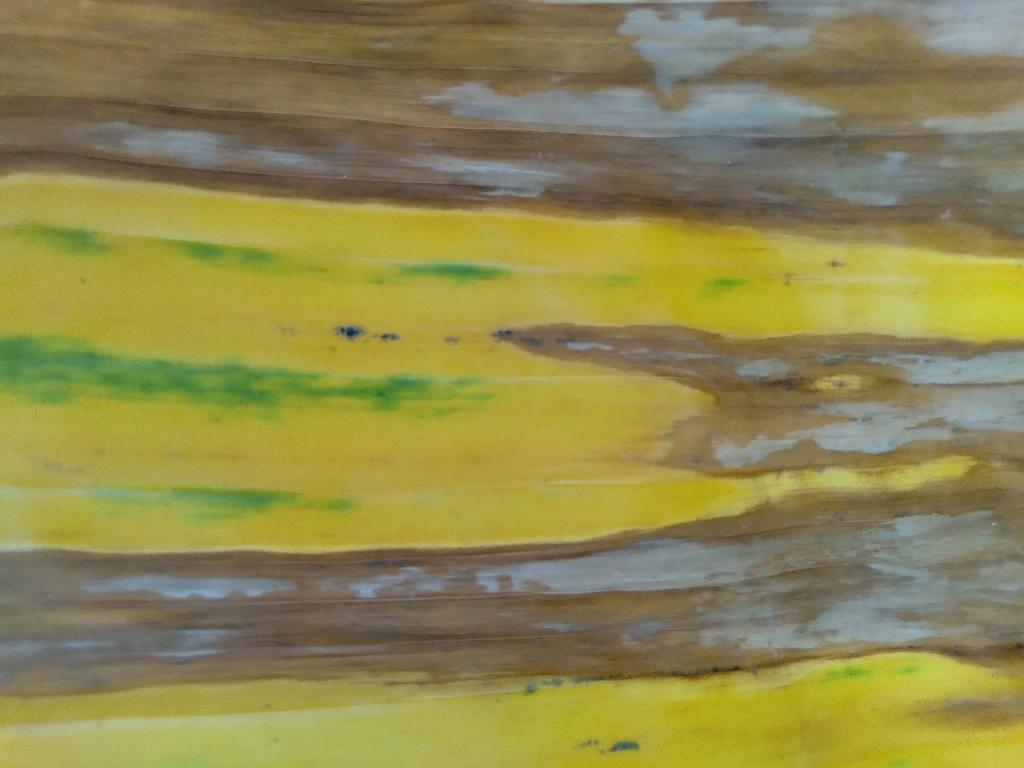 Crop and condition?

banana, fusarium wilt race 1
